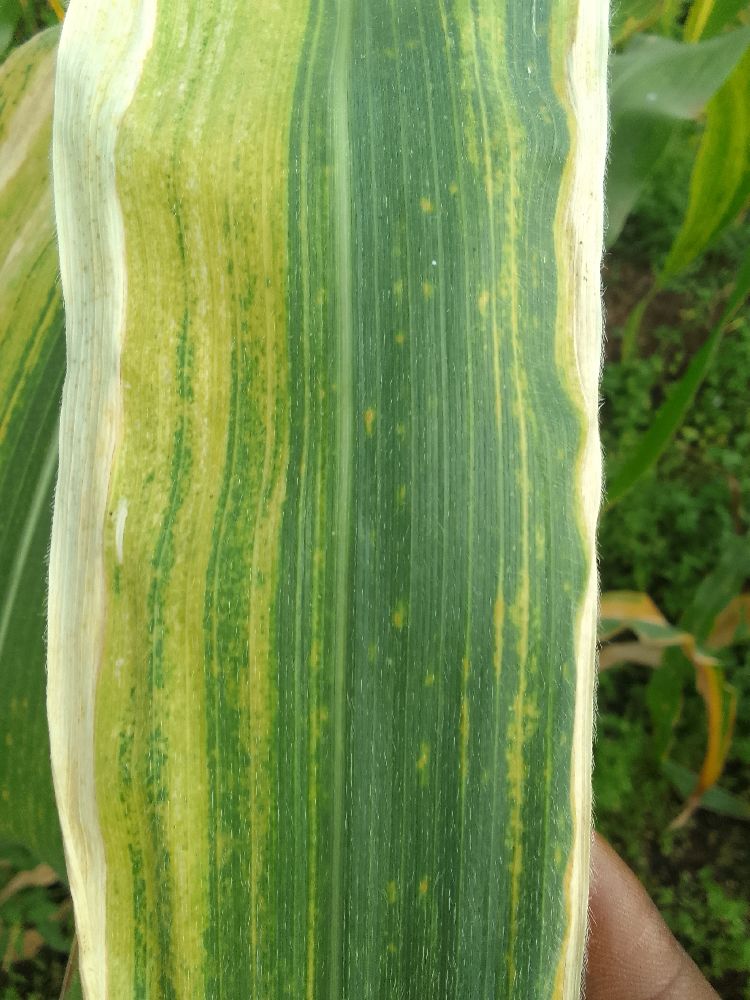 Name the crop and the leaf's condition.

maize, maize lethal necrosis
